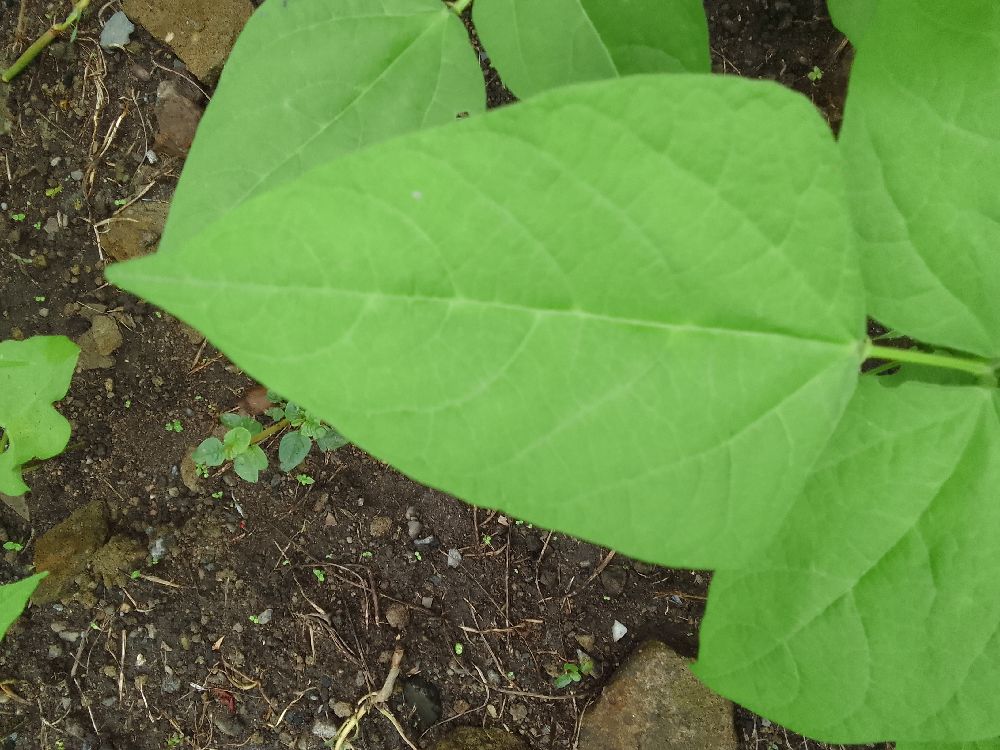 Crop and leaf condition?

common bean, healthy
